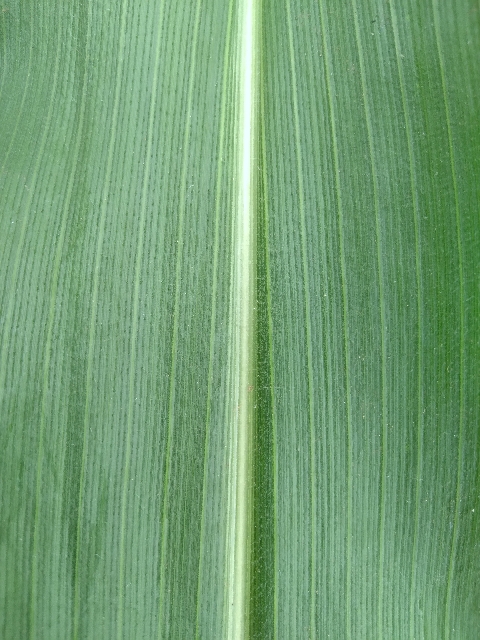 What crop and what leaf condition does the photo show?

maize, healthy
